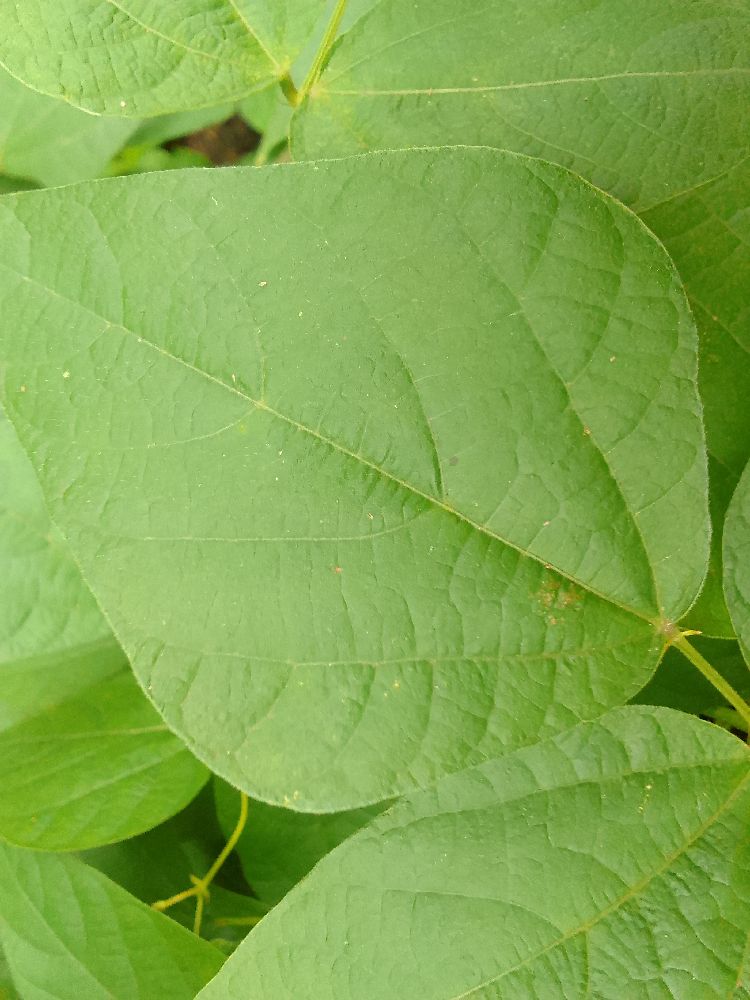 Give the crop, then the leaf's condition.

common bean, healthy
